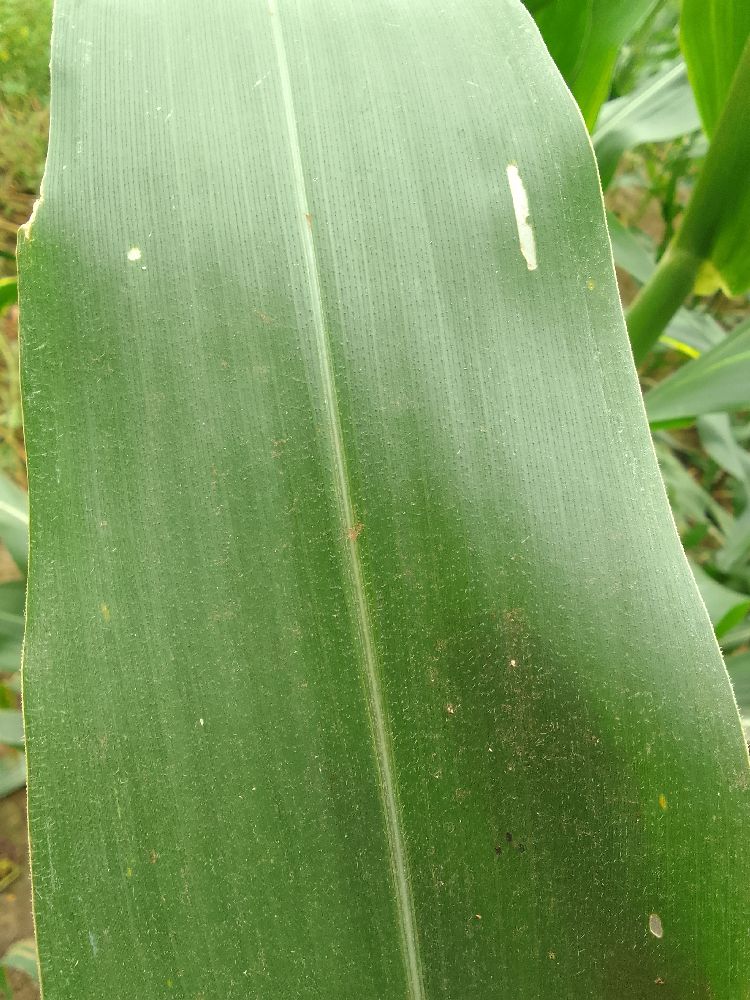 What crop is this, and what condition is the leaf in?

maize, healthy
